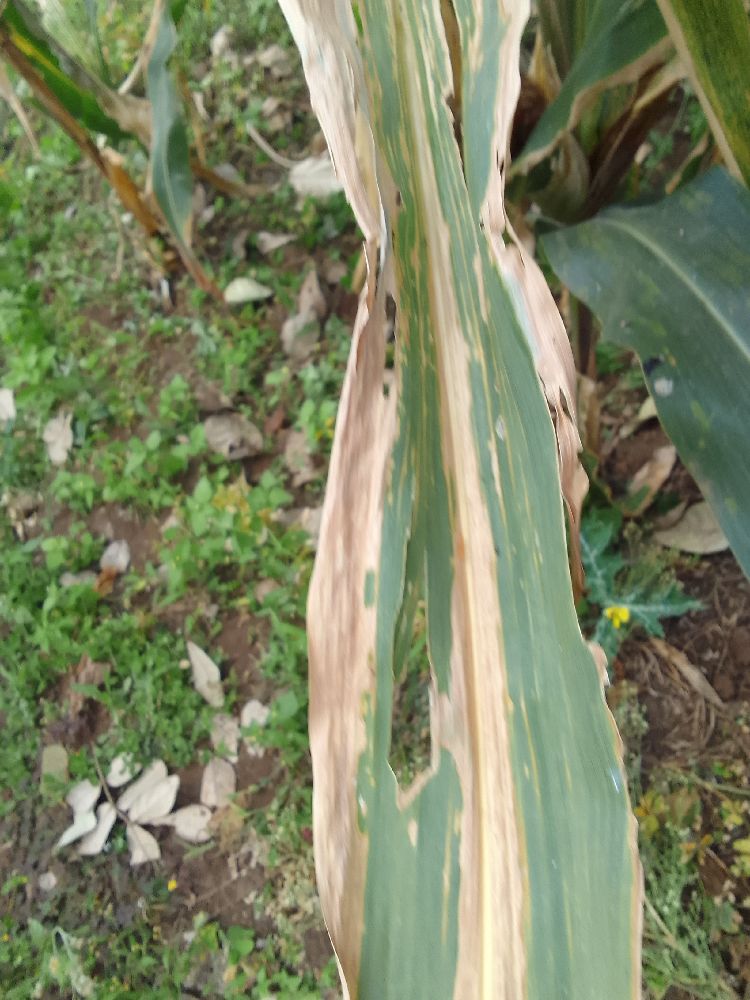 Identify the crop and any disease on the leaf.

maize, maize lethal necrosis
